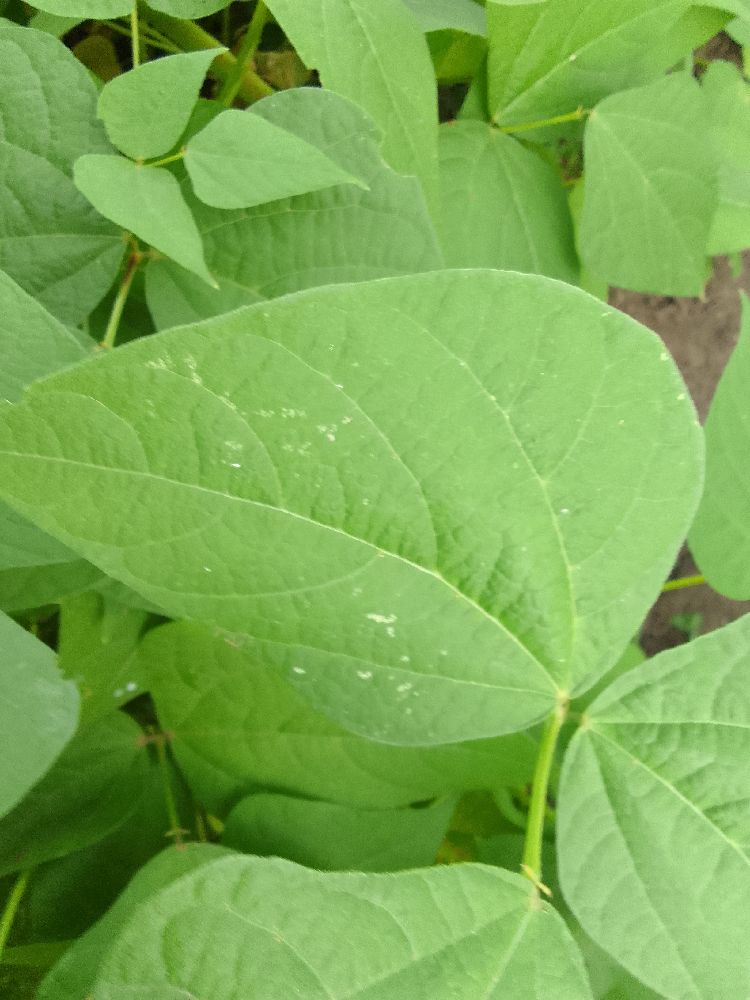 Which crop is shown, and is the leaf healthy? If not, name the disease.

common bean, healthy
